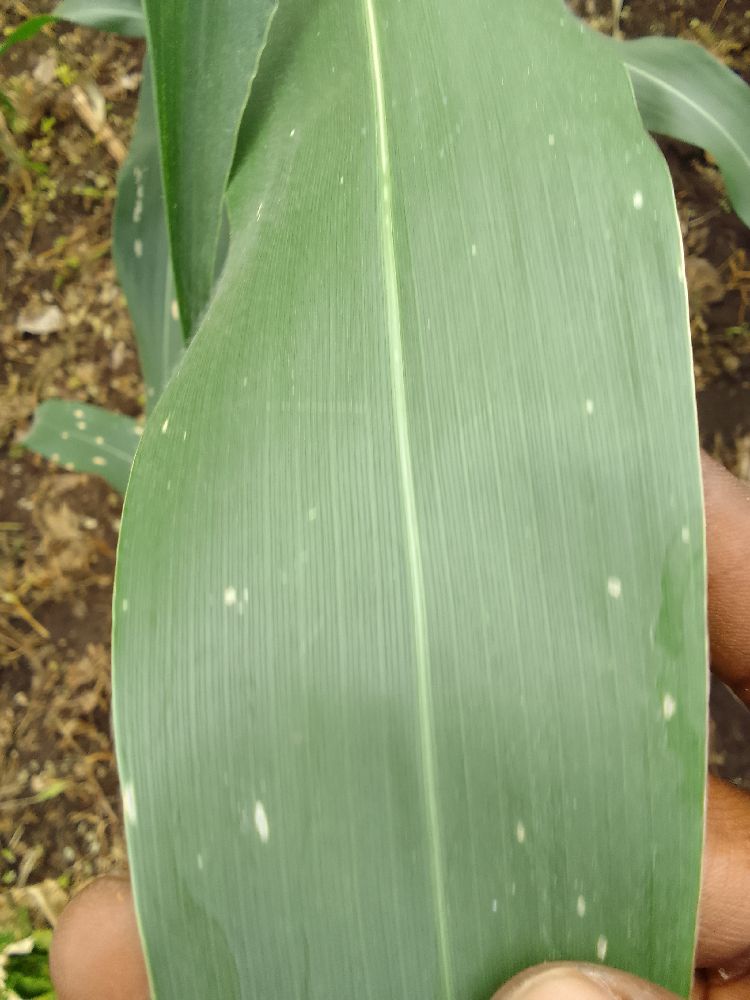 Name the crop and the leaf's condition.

maize, healthy
